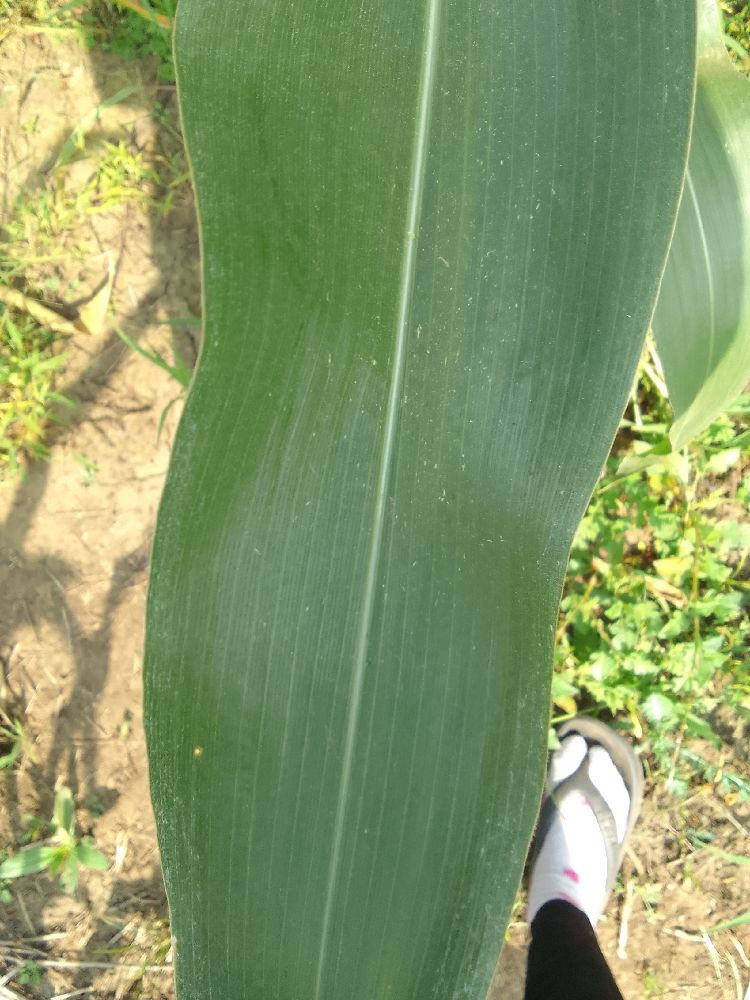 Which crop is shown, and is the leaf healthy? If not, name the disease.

maize, healthy
